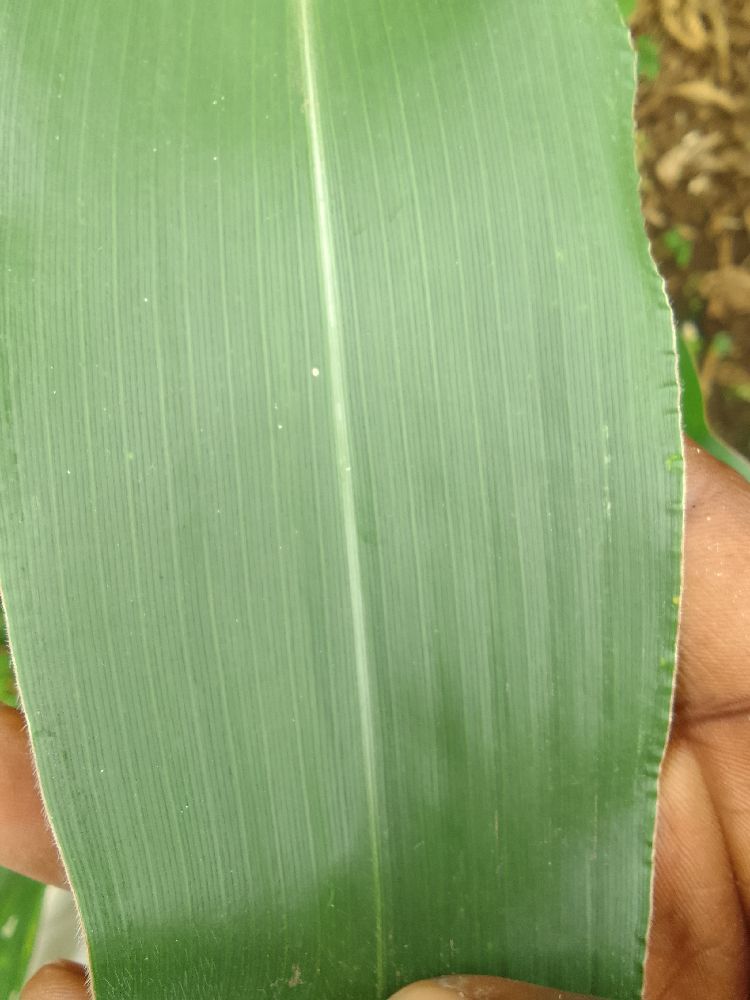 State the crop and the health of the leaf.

maize, healthy
